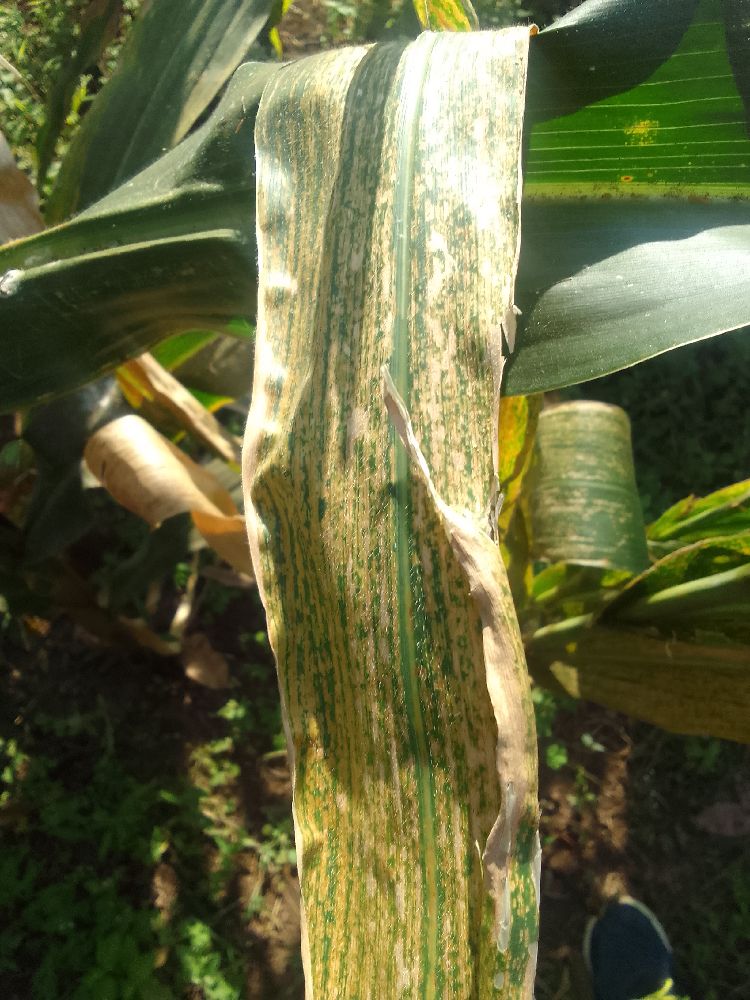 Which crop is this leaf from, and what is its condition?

maize, maize lethal necrosis
